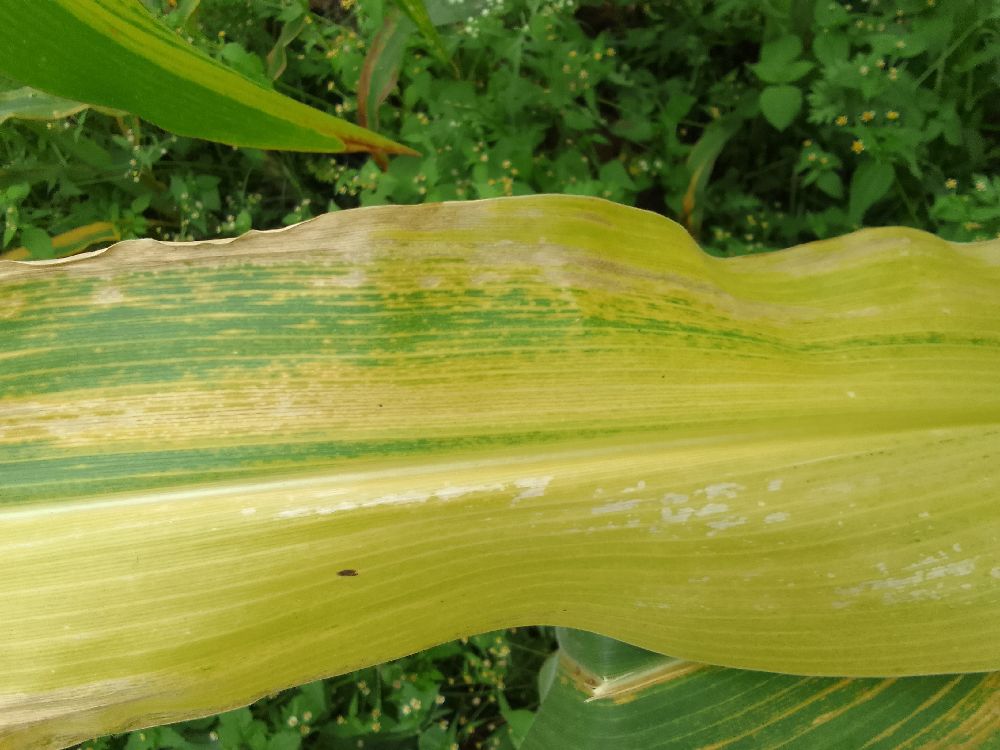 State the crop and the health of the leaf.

maize, maize lethal necrosis
